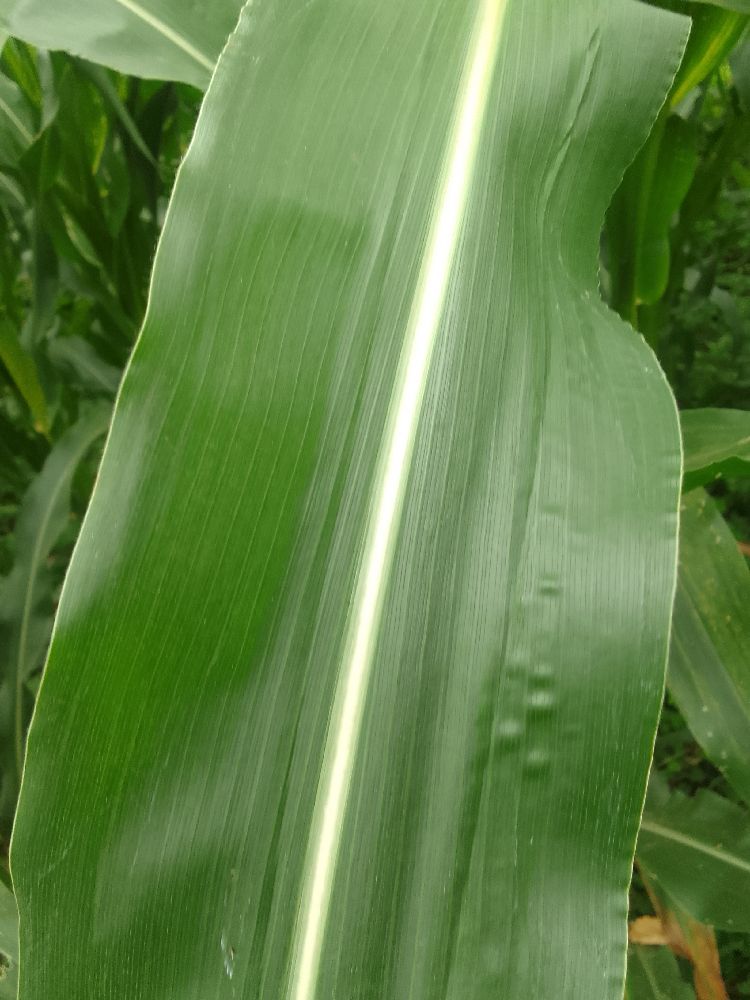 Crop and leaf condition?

maize, healthy
